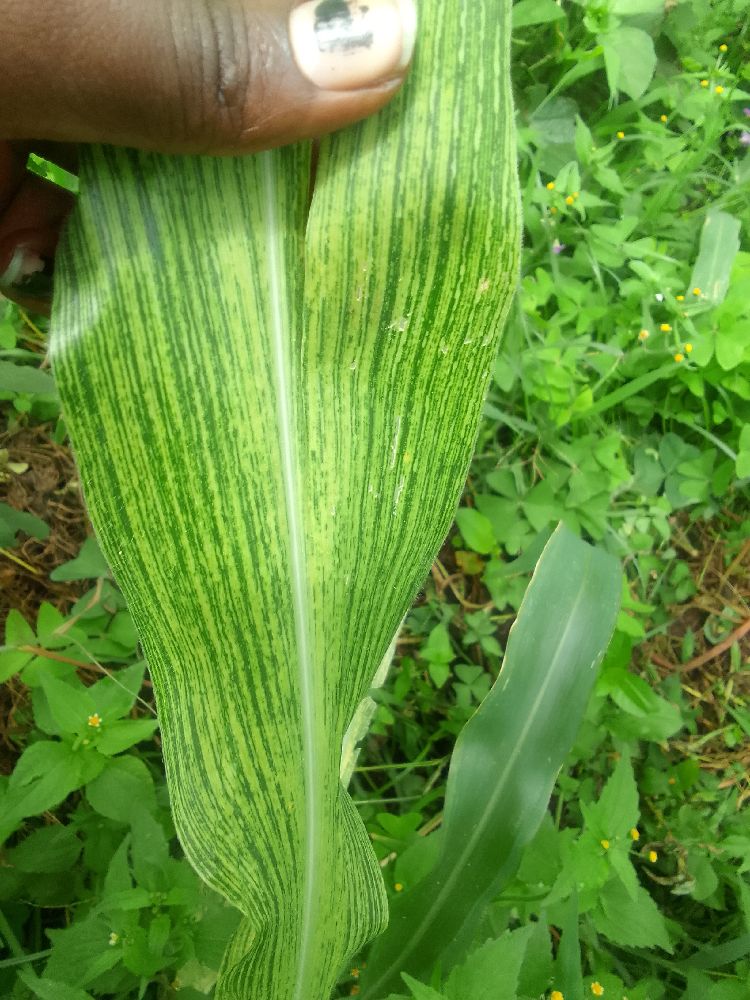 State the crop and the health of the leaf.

maize, maize streak virus
